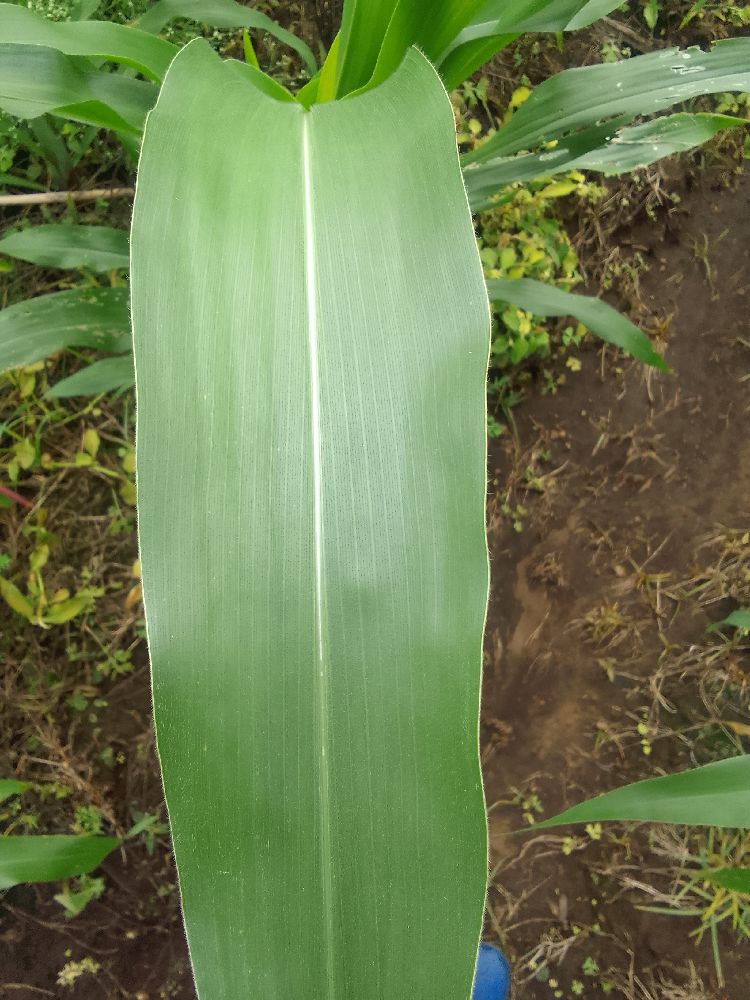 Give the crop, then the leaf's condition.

maize, healthy
